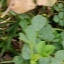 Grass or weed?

unstructured weed
